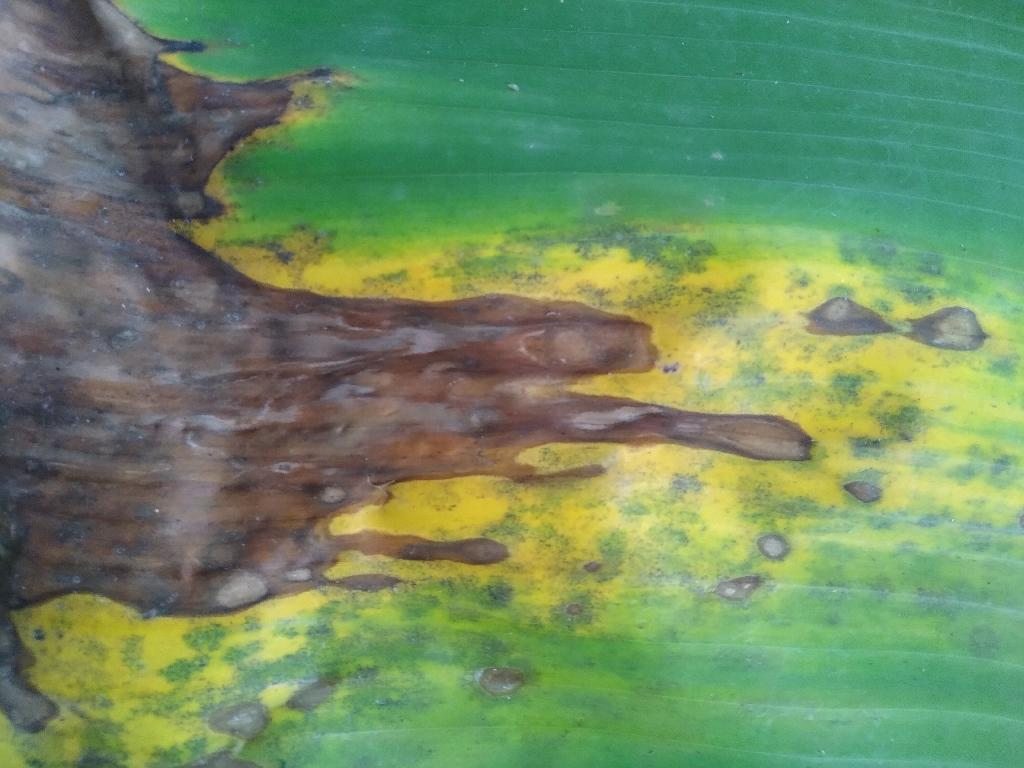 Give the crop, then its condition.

banana, black sigatoka
